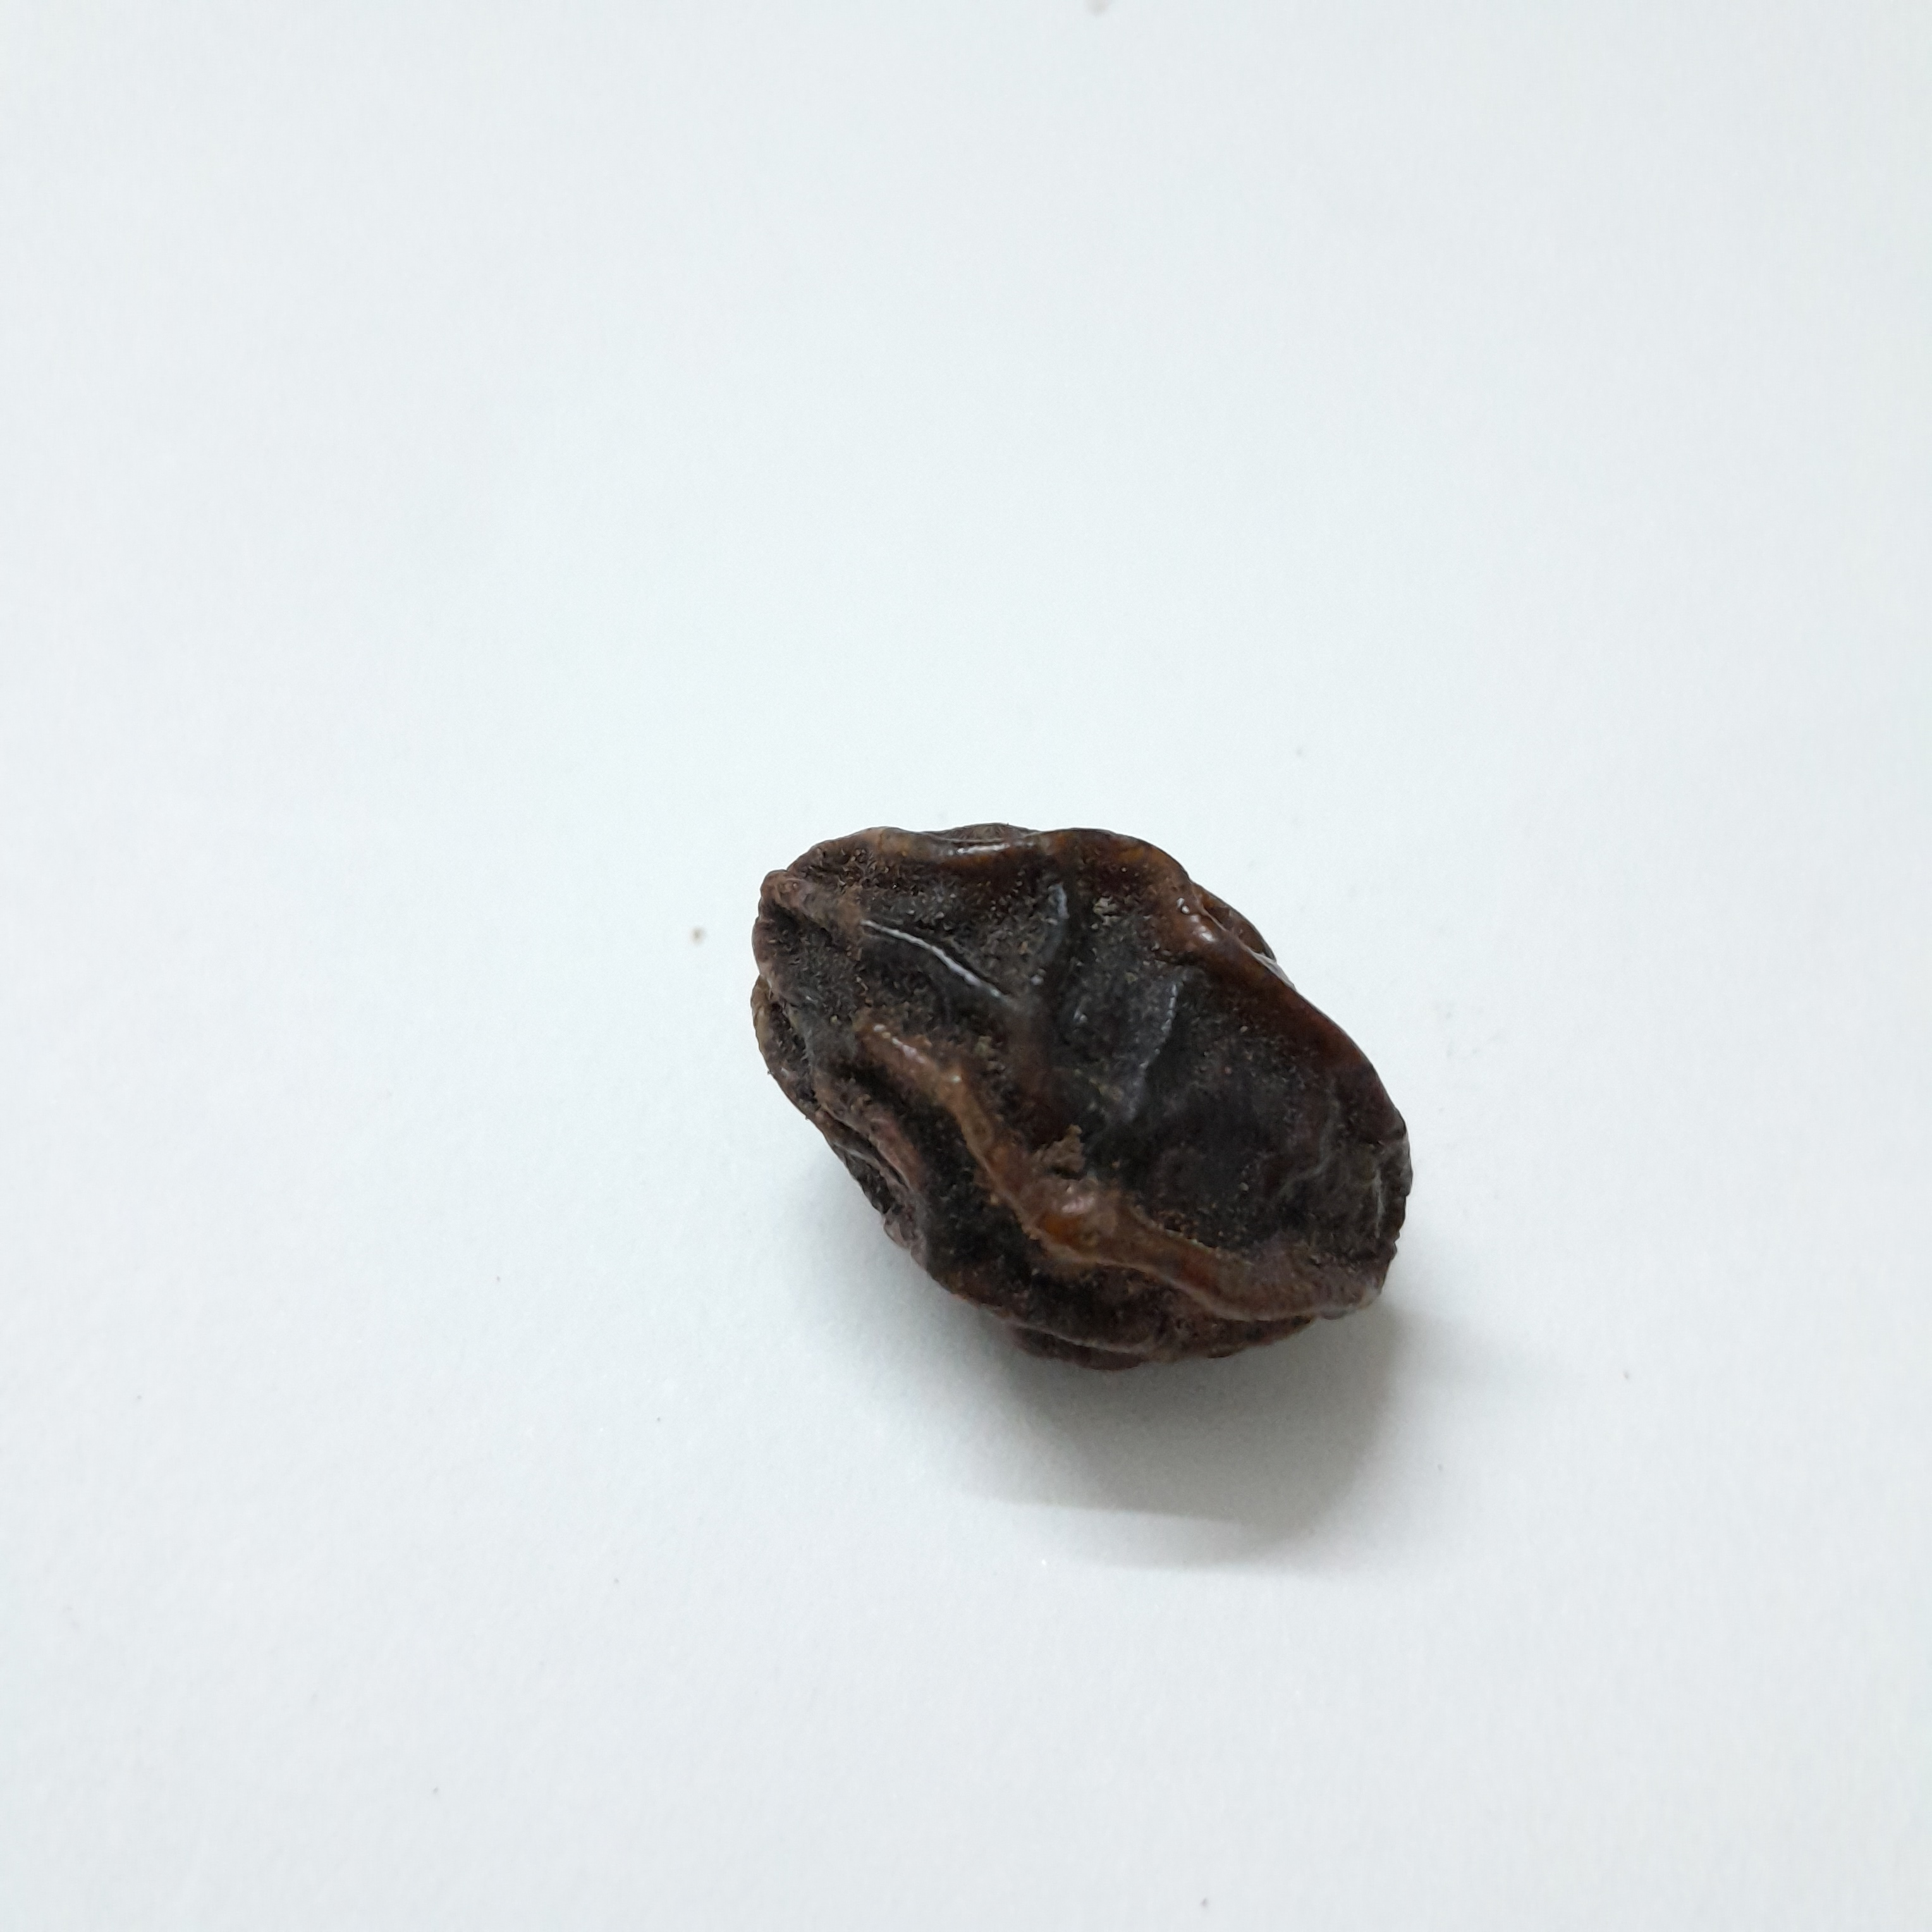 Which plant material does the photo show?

kadukharik
